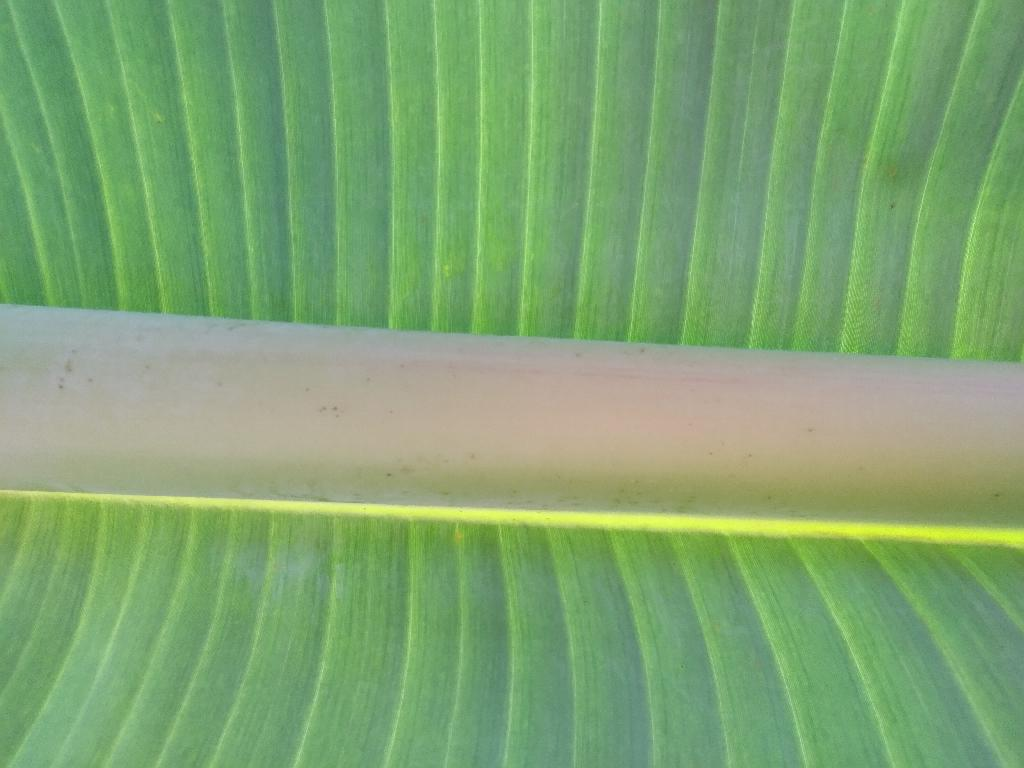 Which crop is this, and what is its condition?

banana, healthy
